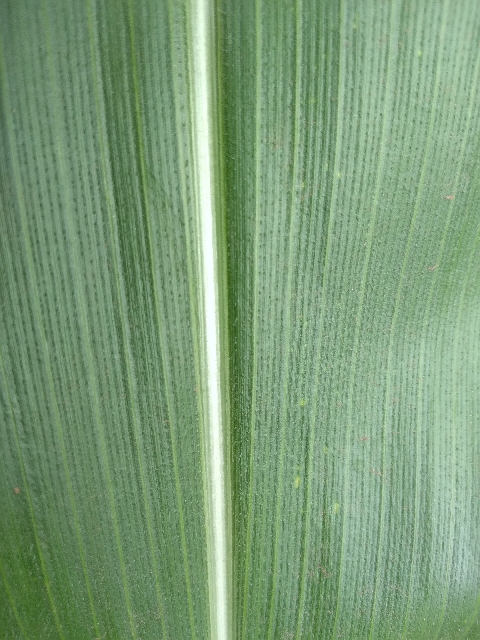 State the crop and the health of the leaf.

maize, healthy
